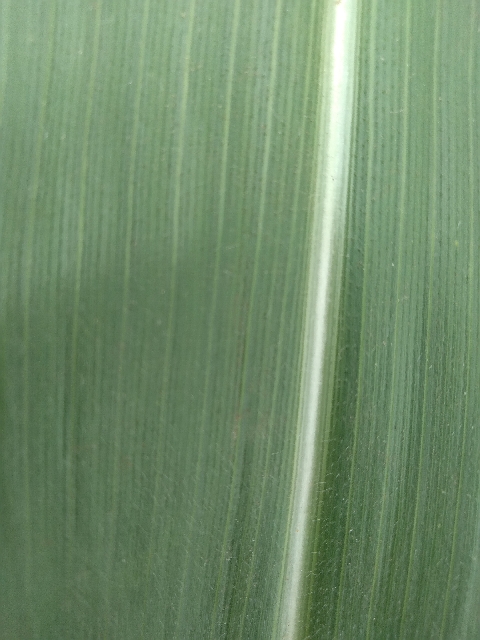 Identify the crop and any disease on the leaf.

maize, healthy
